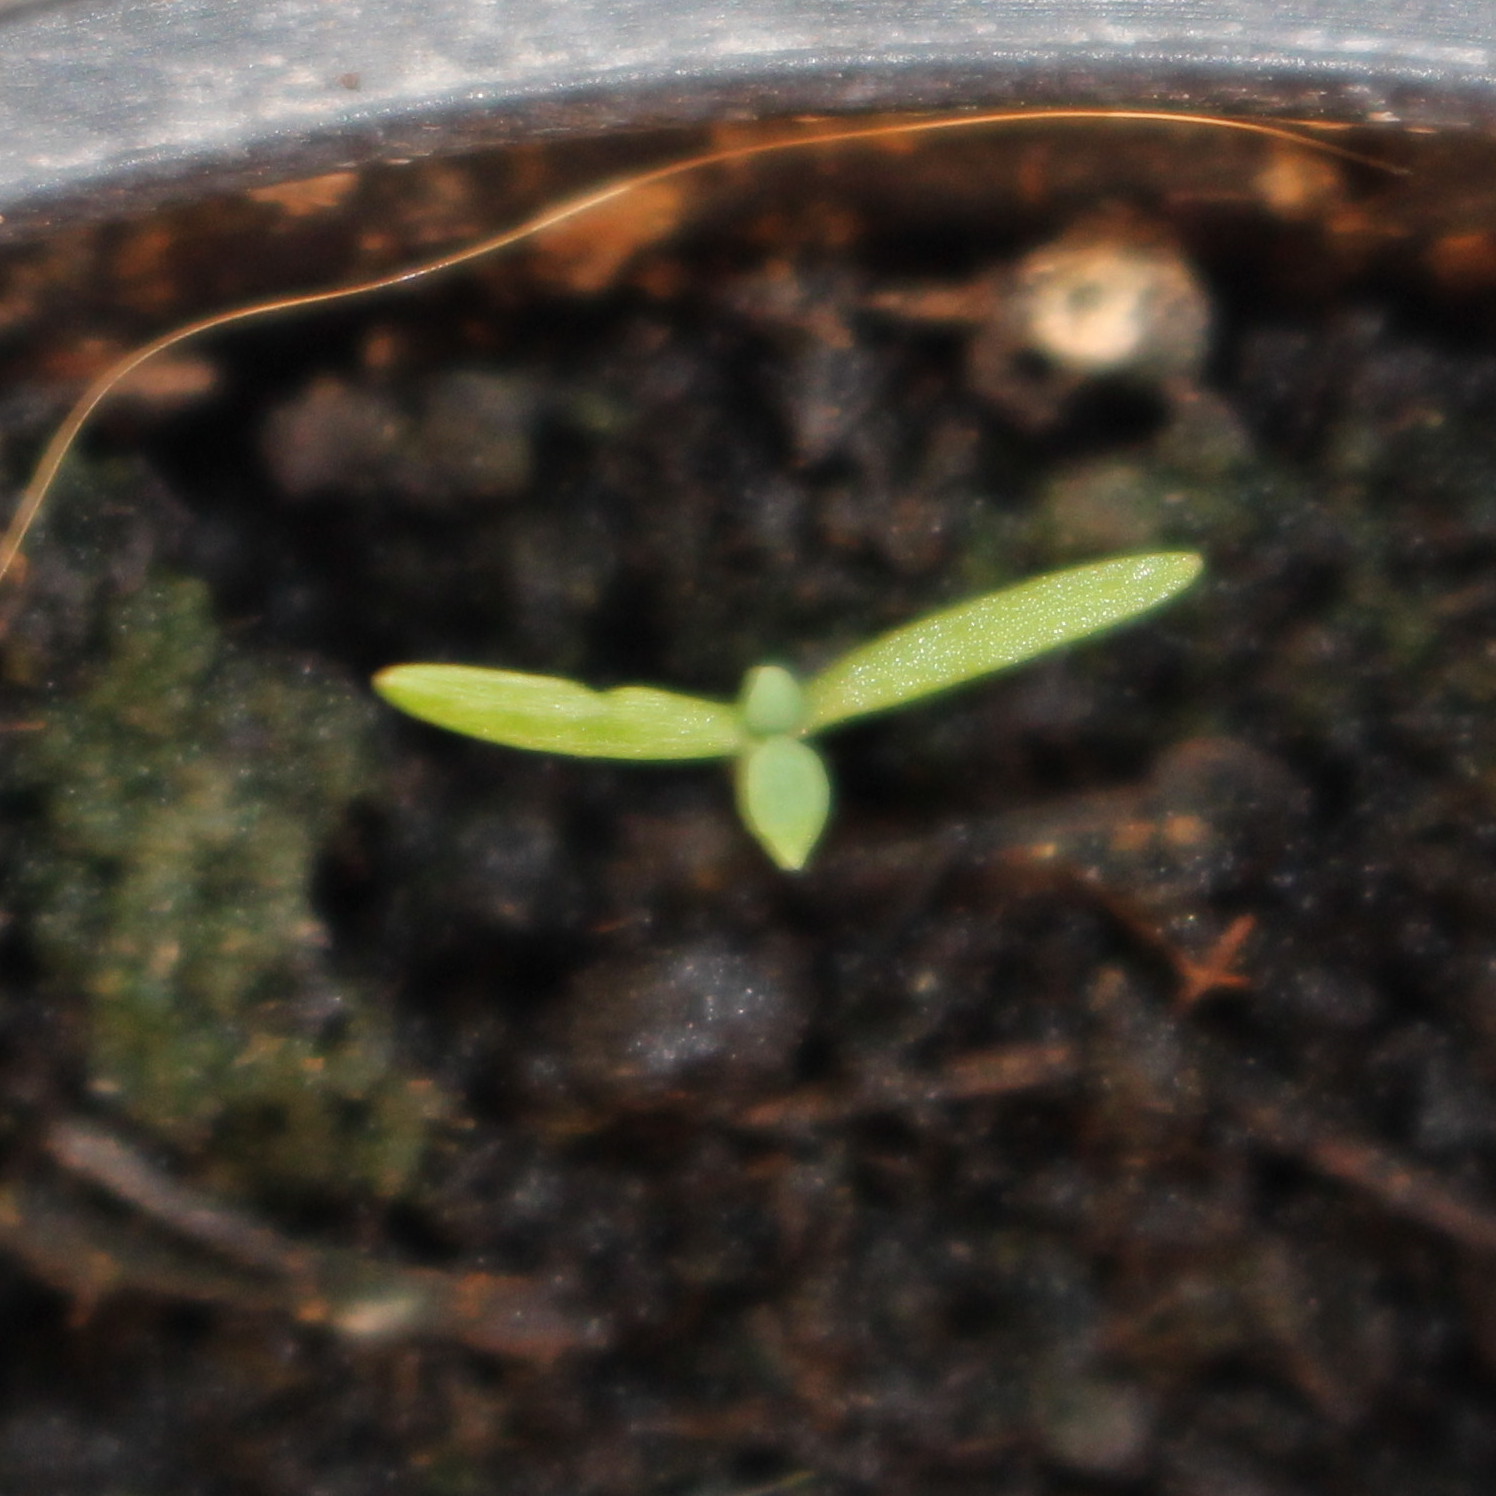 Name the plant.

Papaver rhoeas
